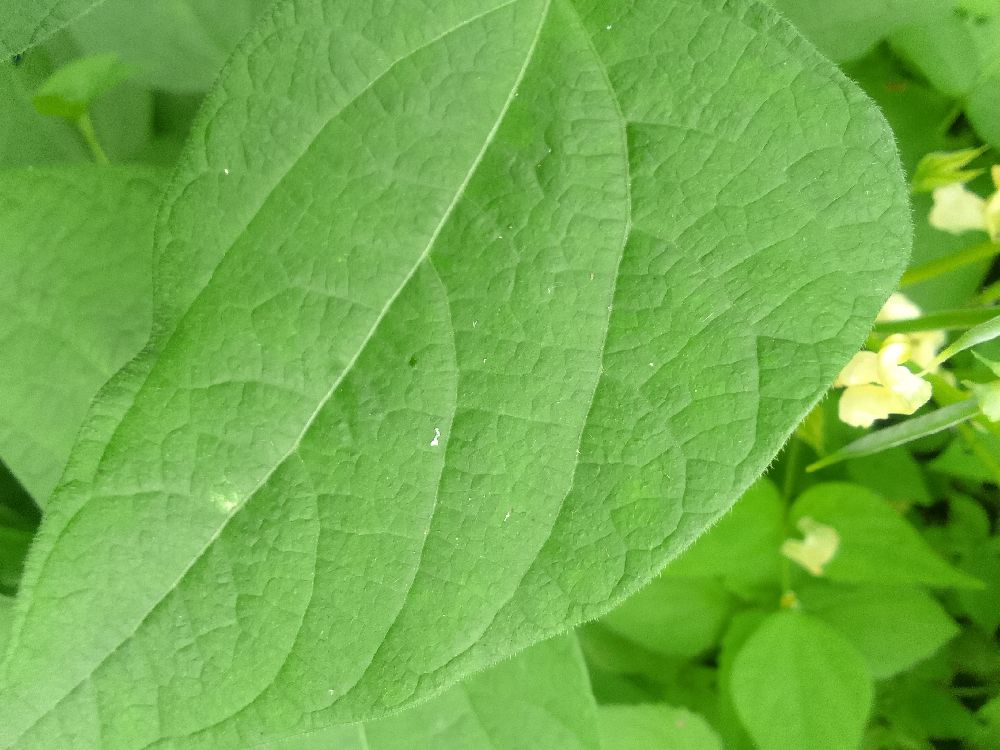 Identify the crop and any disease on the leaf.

common bean, healthy
